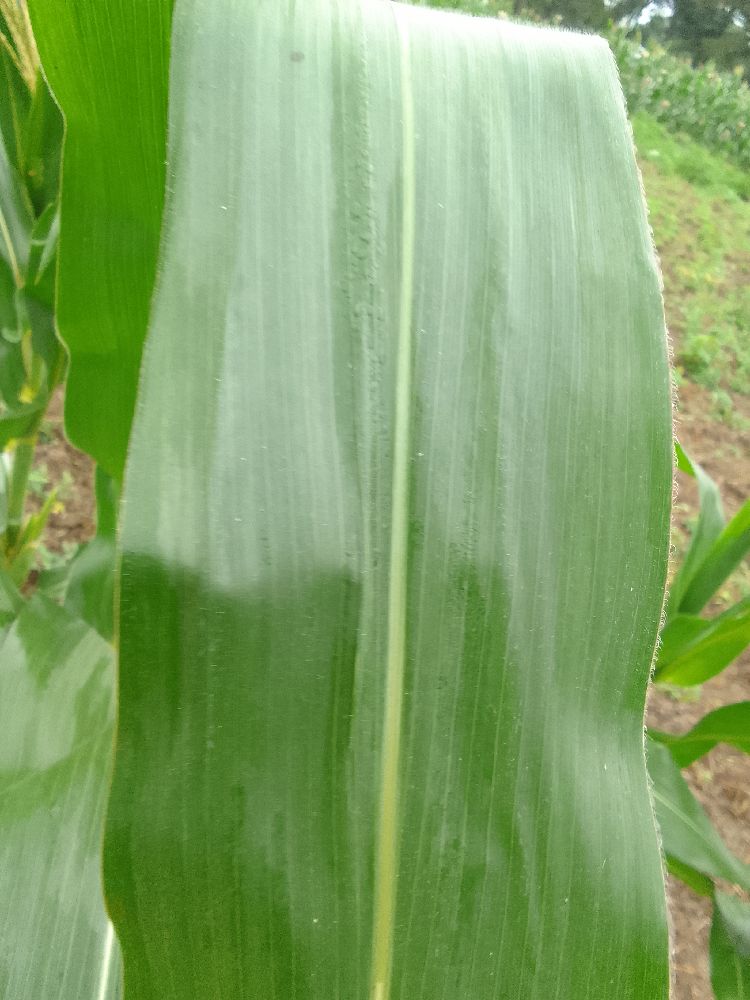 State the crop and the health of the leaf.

maize, healthy
